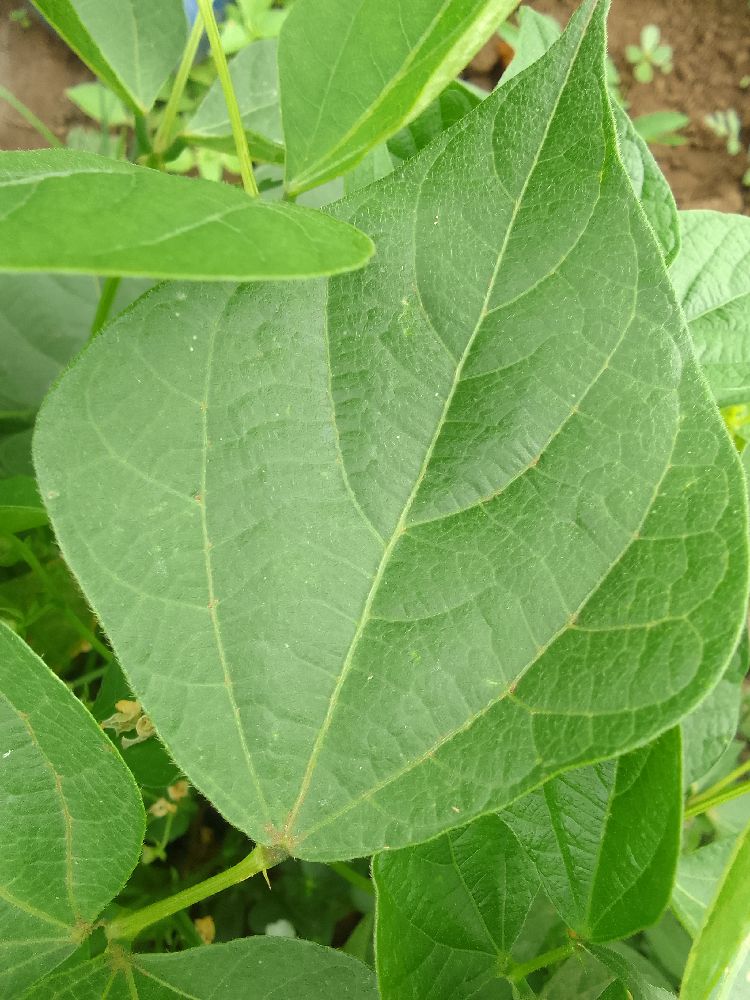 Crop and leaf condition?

common bean, healthy
